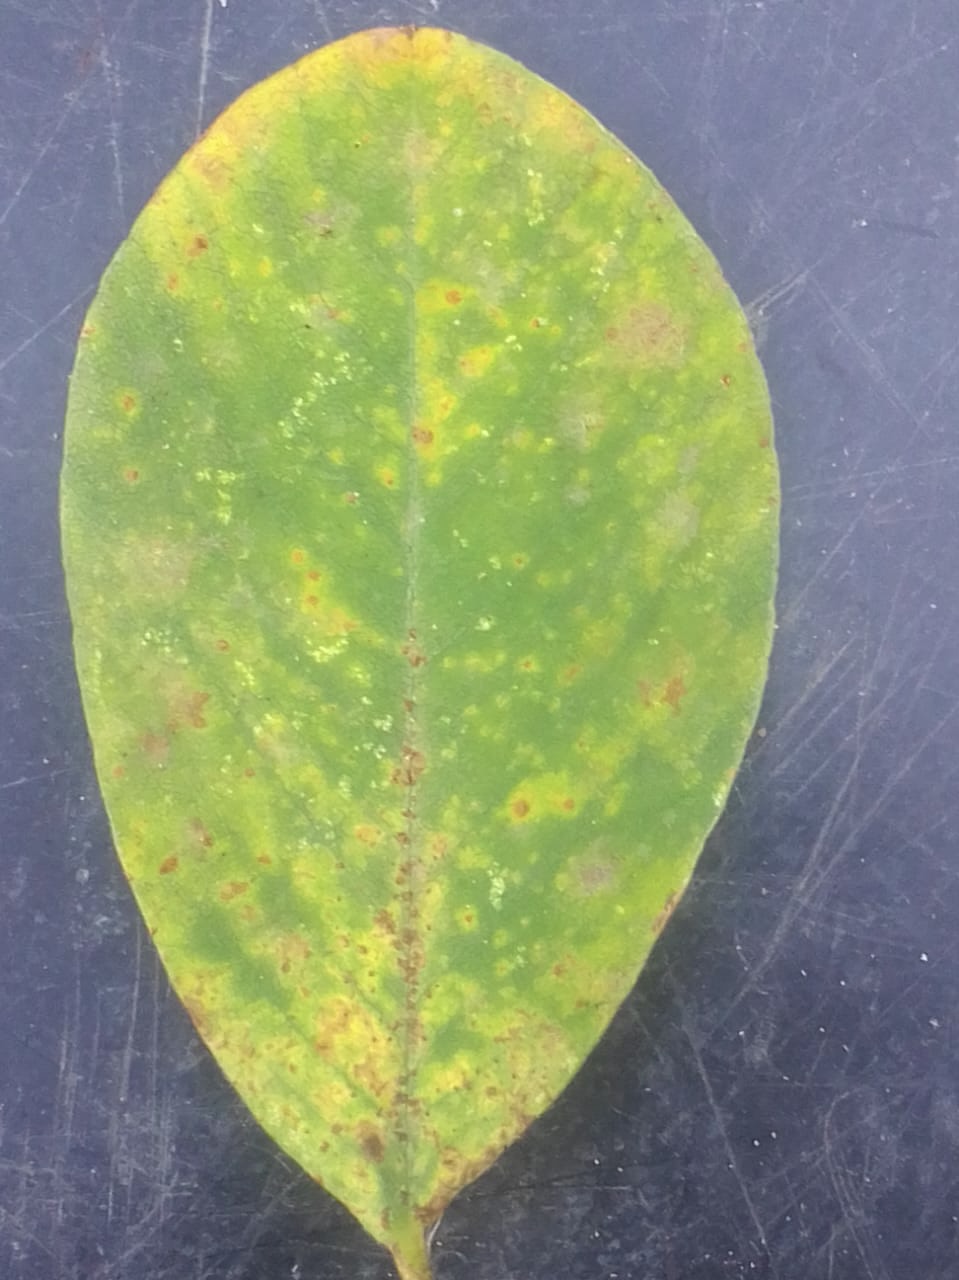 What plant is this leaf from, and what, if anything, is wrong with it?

peanut, passalora arachidicola
